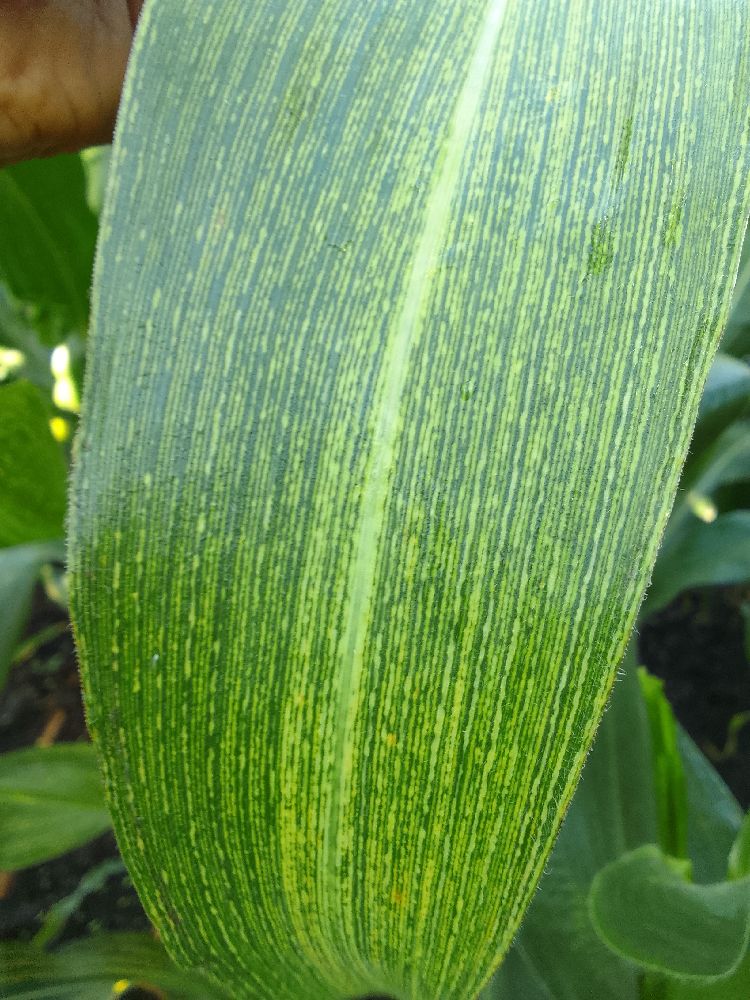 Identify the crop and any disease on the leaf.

maize, maize streak virus
